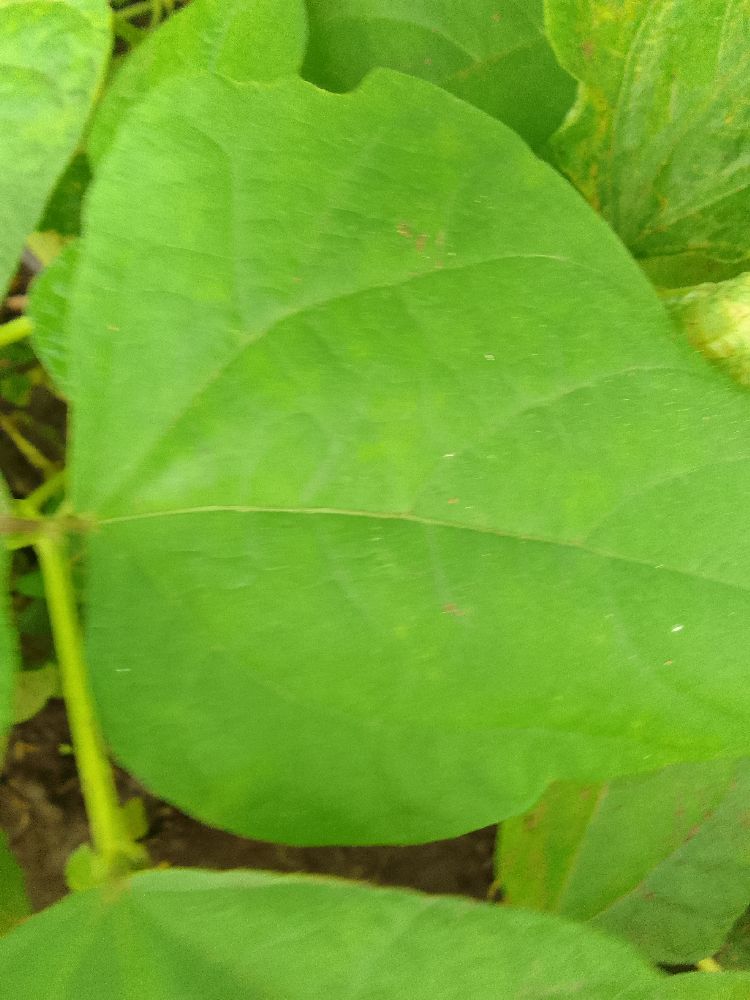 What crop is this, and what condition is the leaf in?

common bean, healthy
